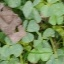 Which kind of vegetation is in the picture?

unstructured weed
